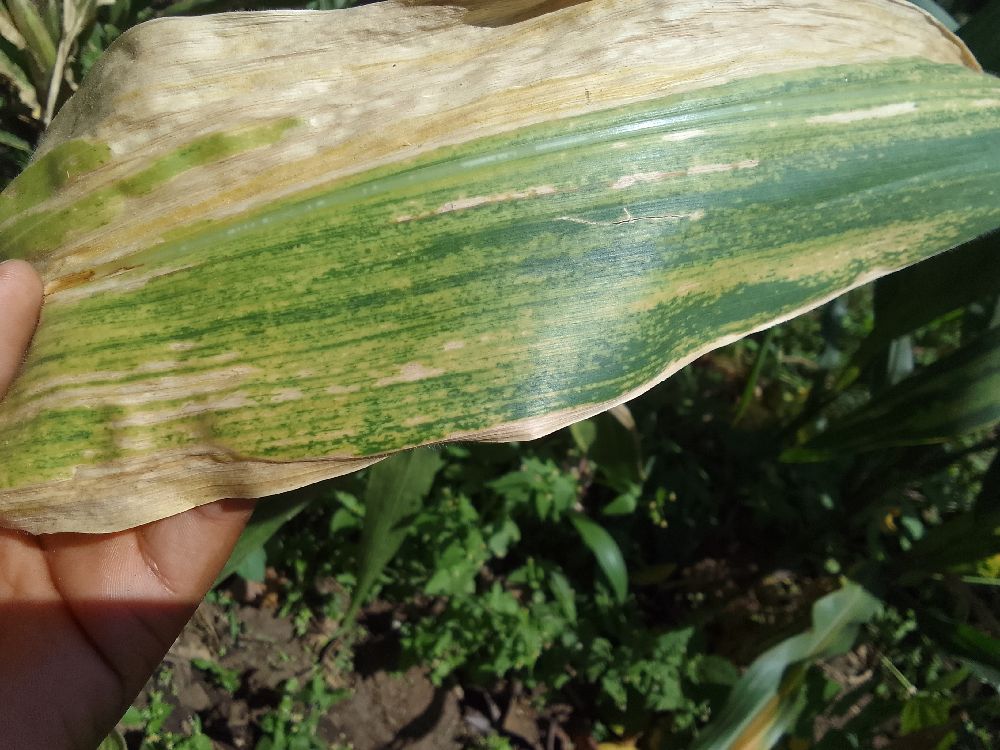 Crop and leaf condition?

maize, maize lethal necrosis
